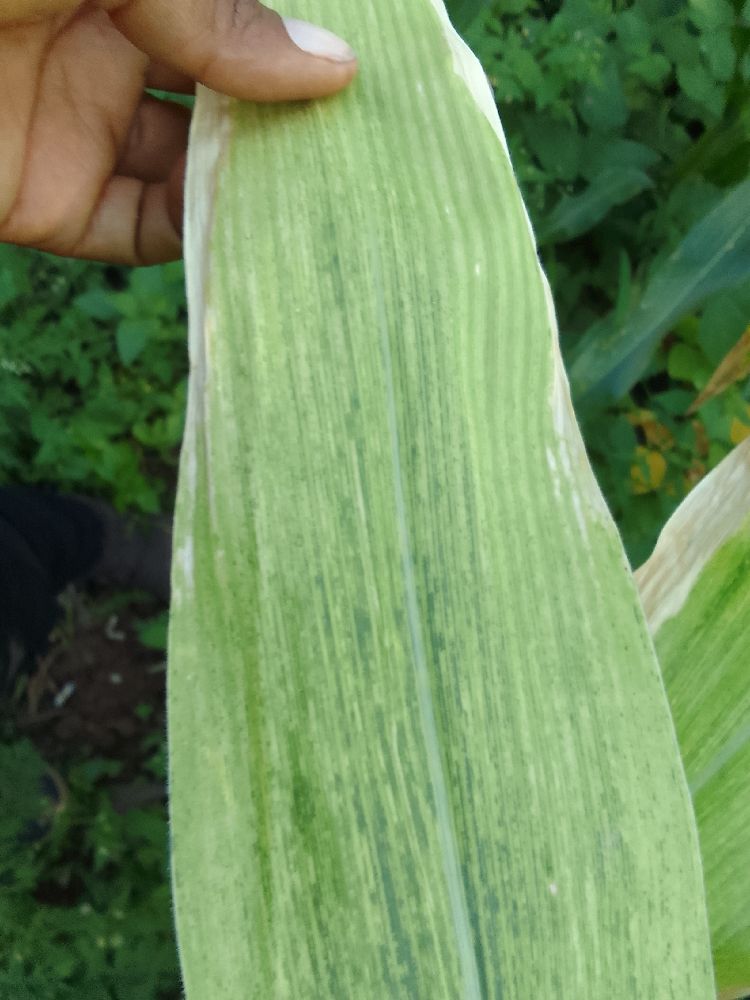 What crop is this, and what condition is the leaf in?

maize, maize lethal necrosis
